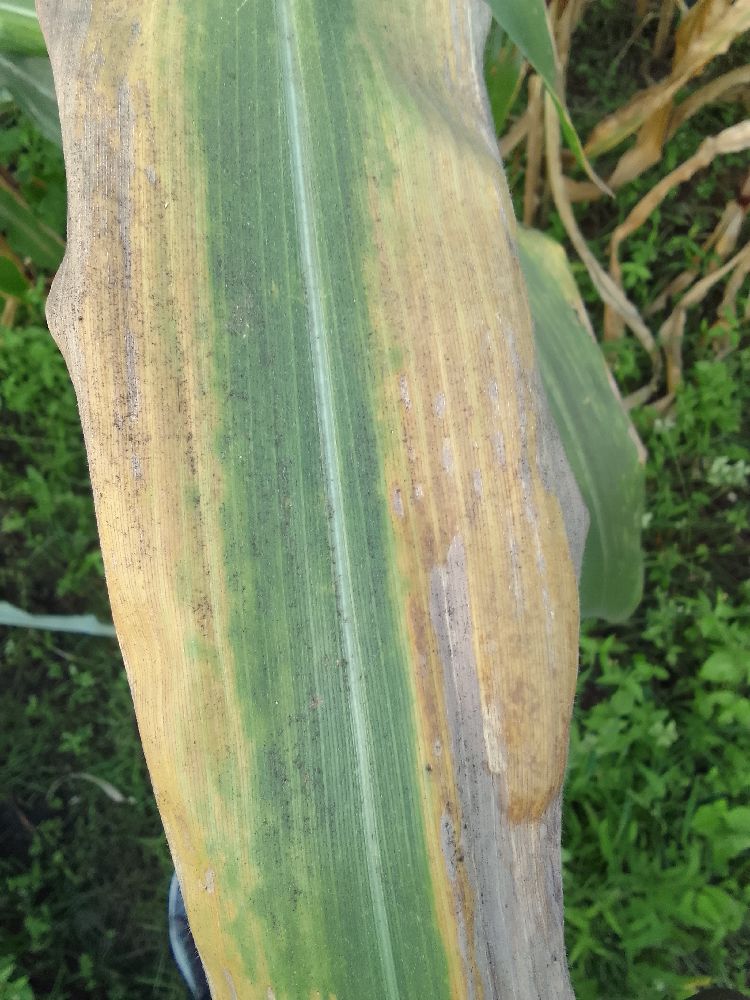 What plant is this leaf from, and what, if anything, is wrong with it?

maize, maize lethal necrosis
